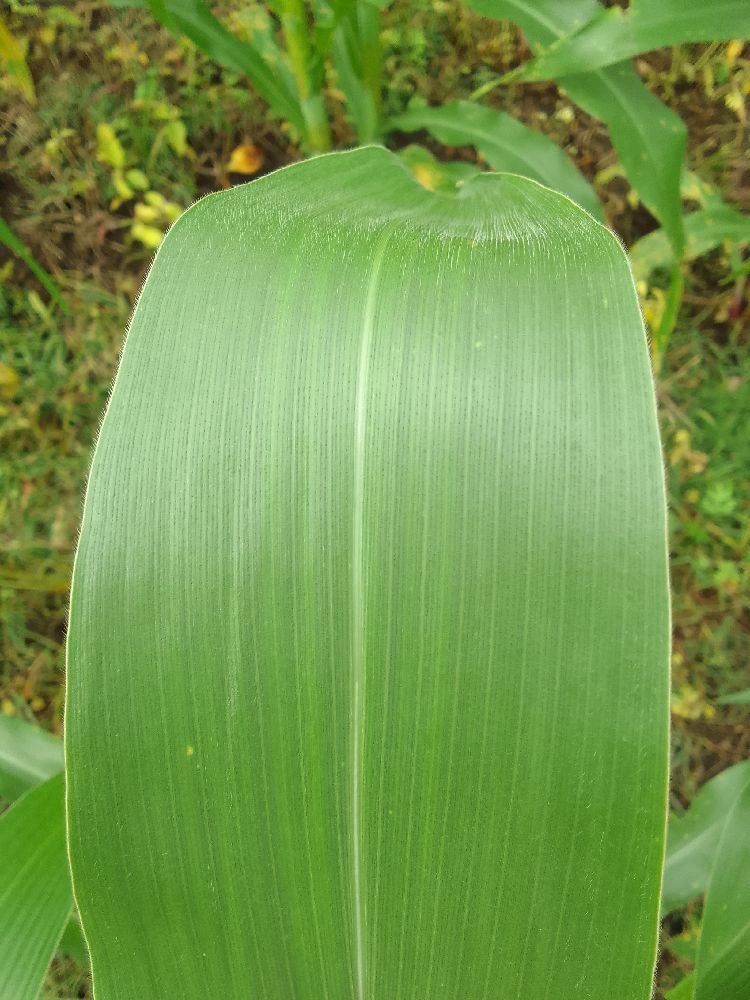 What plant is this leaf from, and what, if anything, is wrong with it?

maize, healthy
